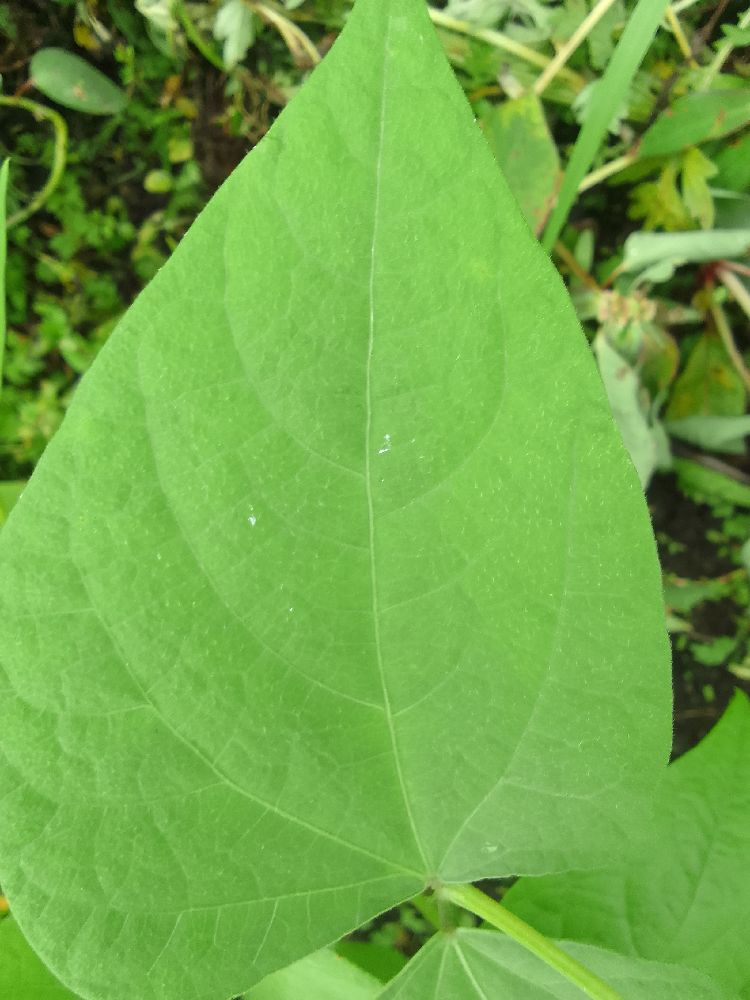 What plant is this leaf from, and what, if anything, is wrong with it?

common bean, healthy
